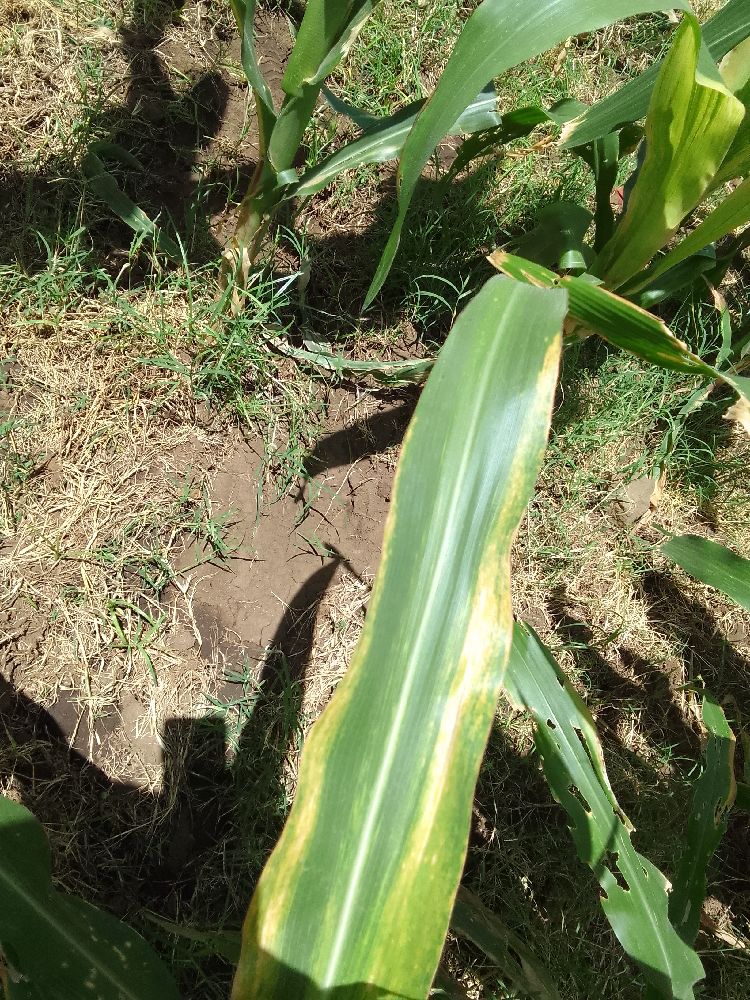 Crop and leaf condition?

maize, maize lethal necrosis
